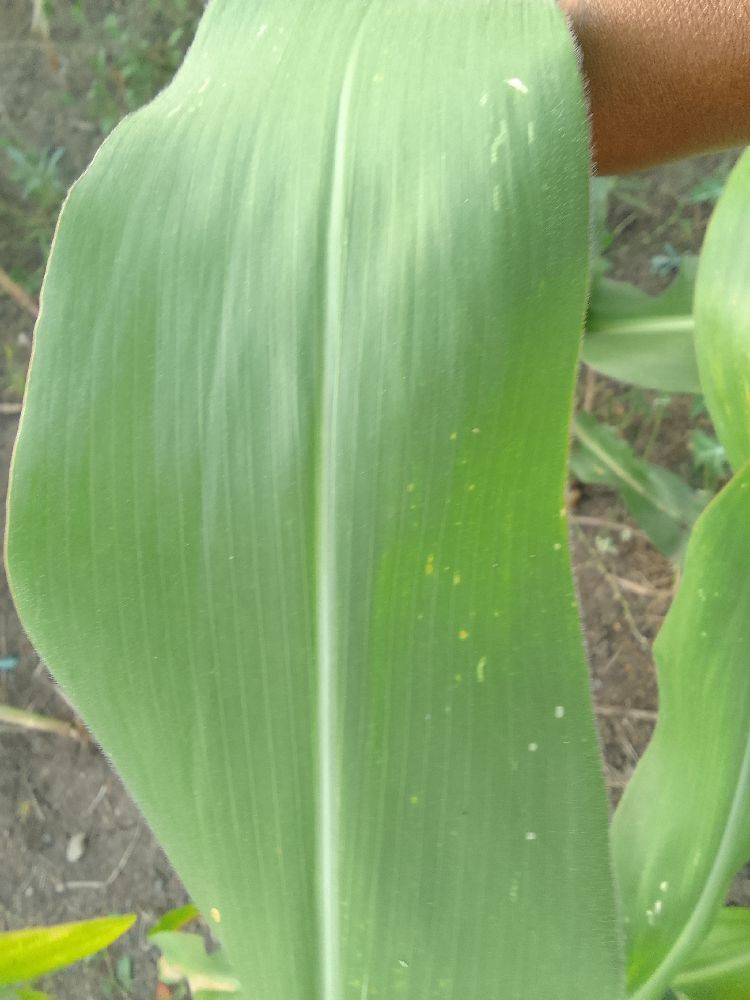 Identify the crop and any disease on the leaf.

maize, healthy
